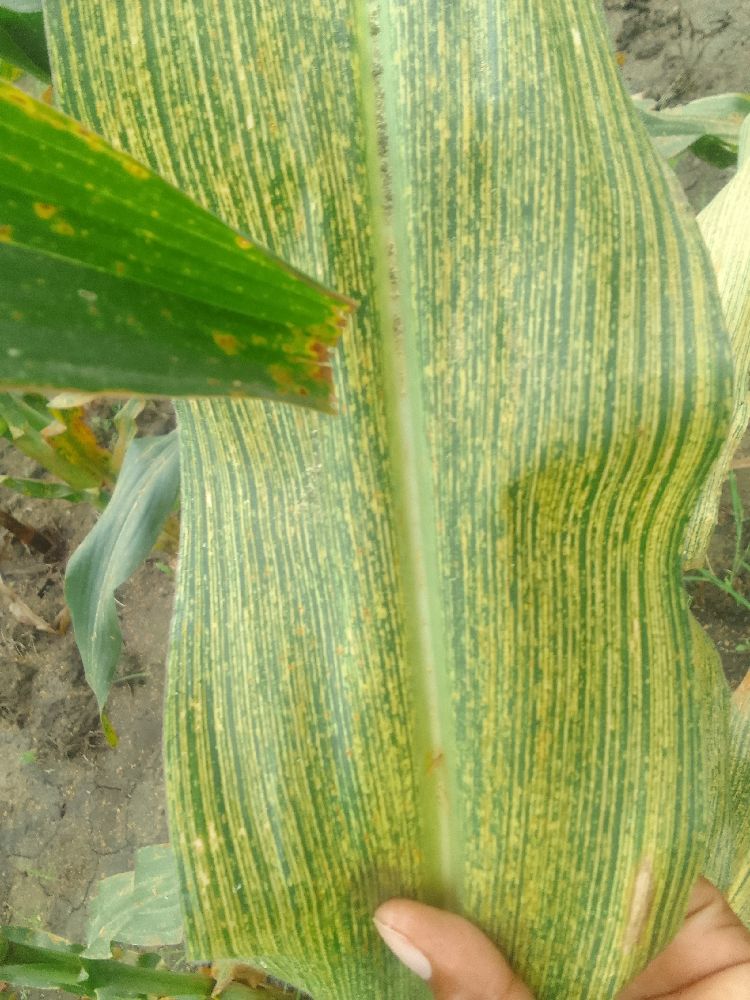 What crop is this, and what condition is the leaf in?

maize, maize streak virus
